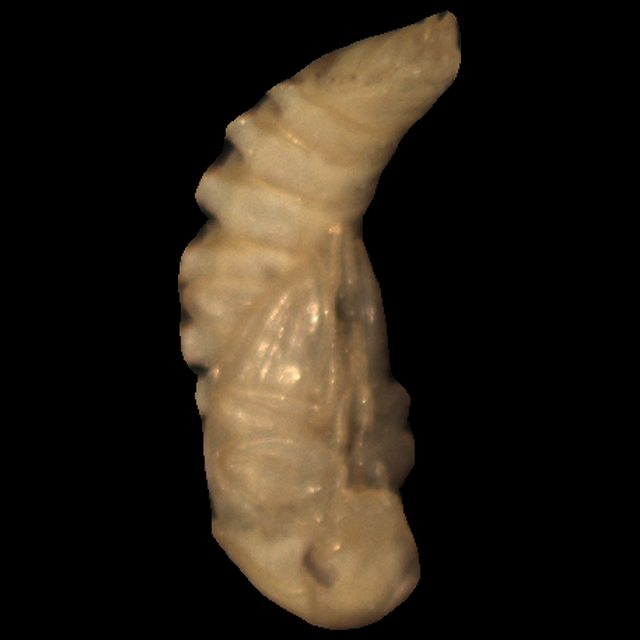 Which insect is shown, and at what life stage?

mealworm pupa
